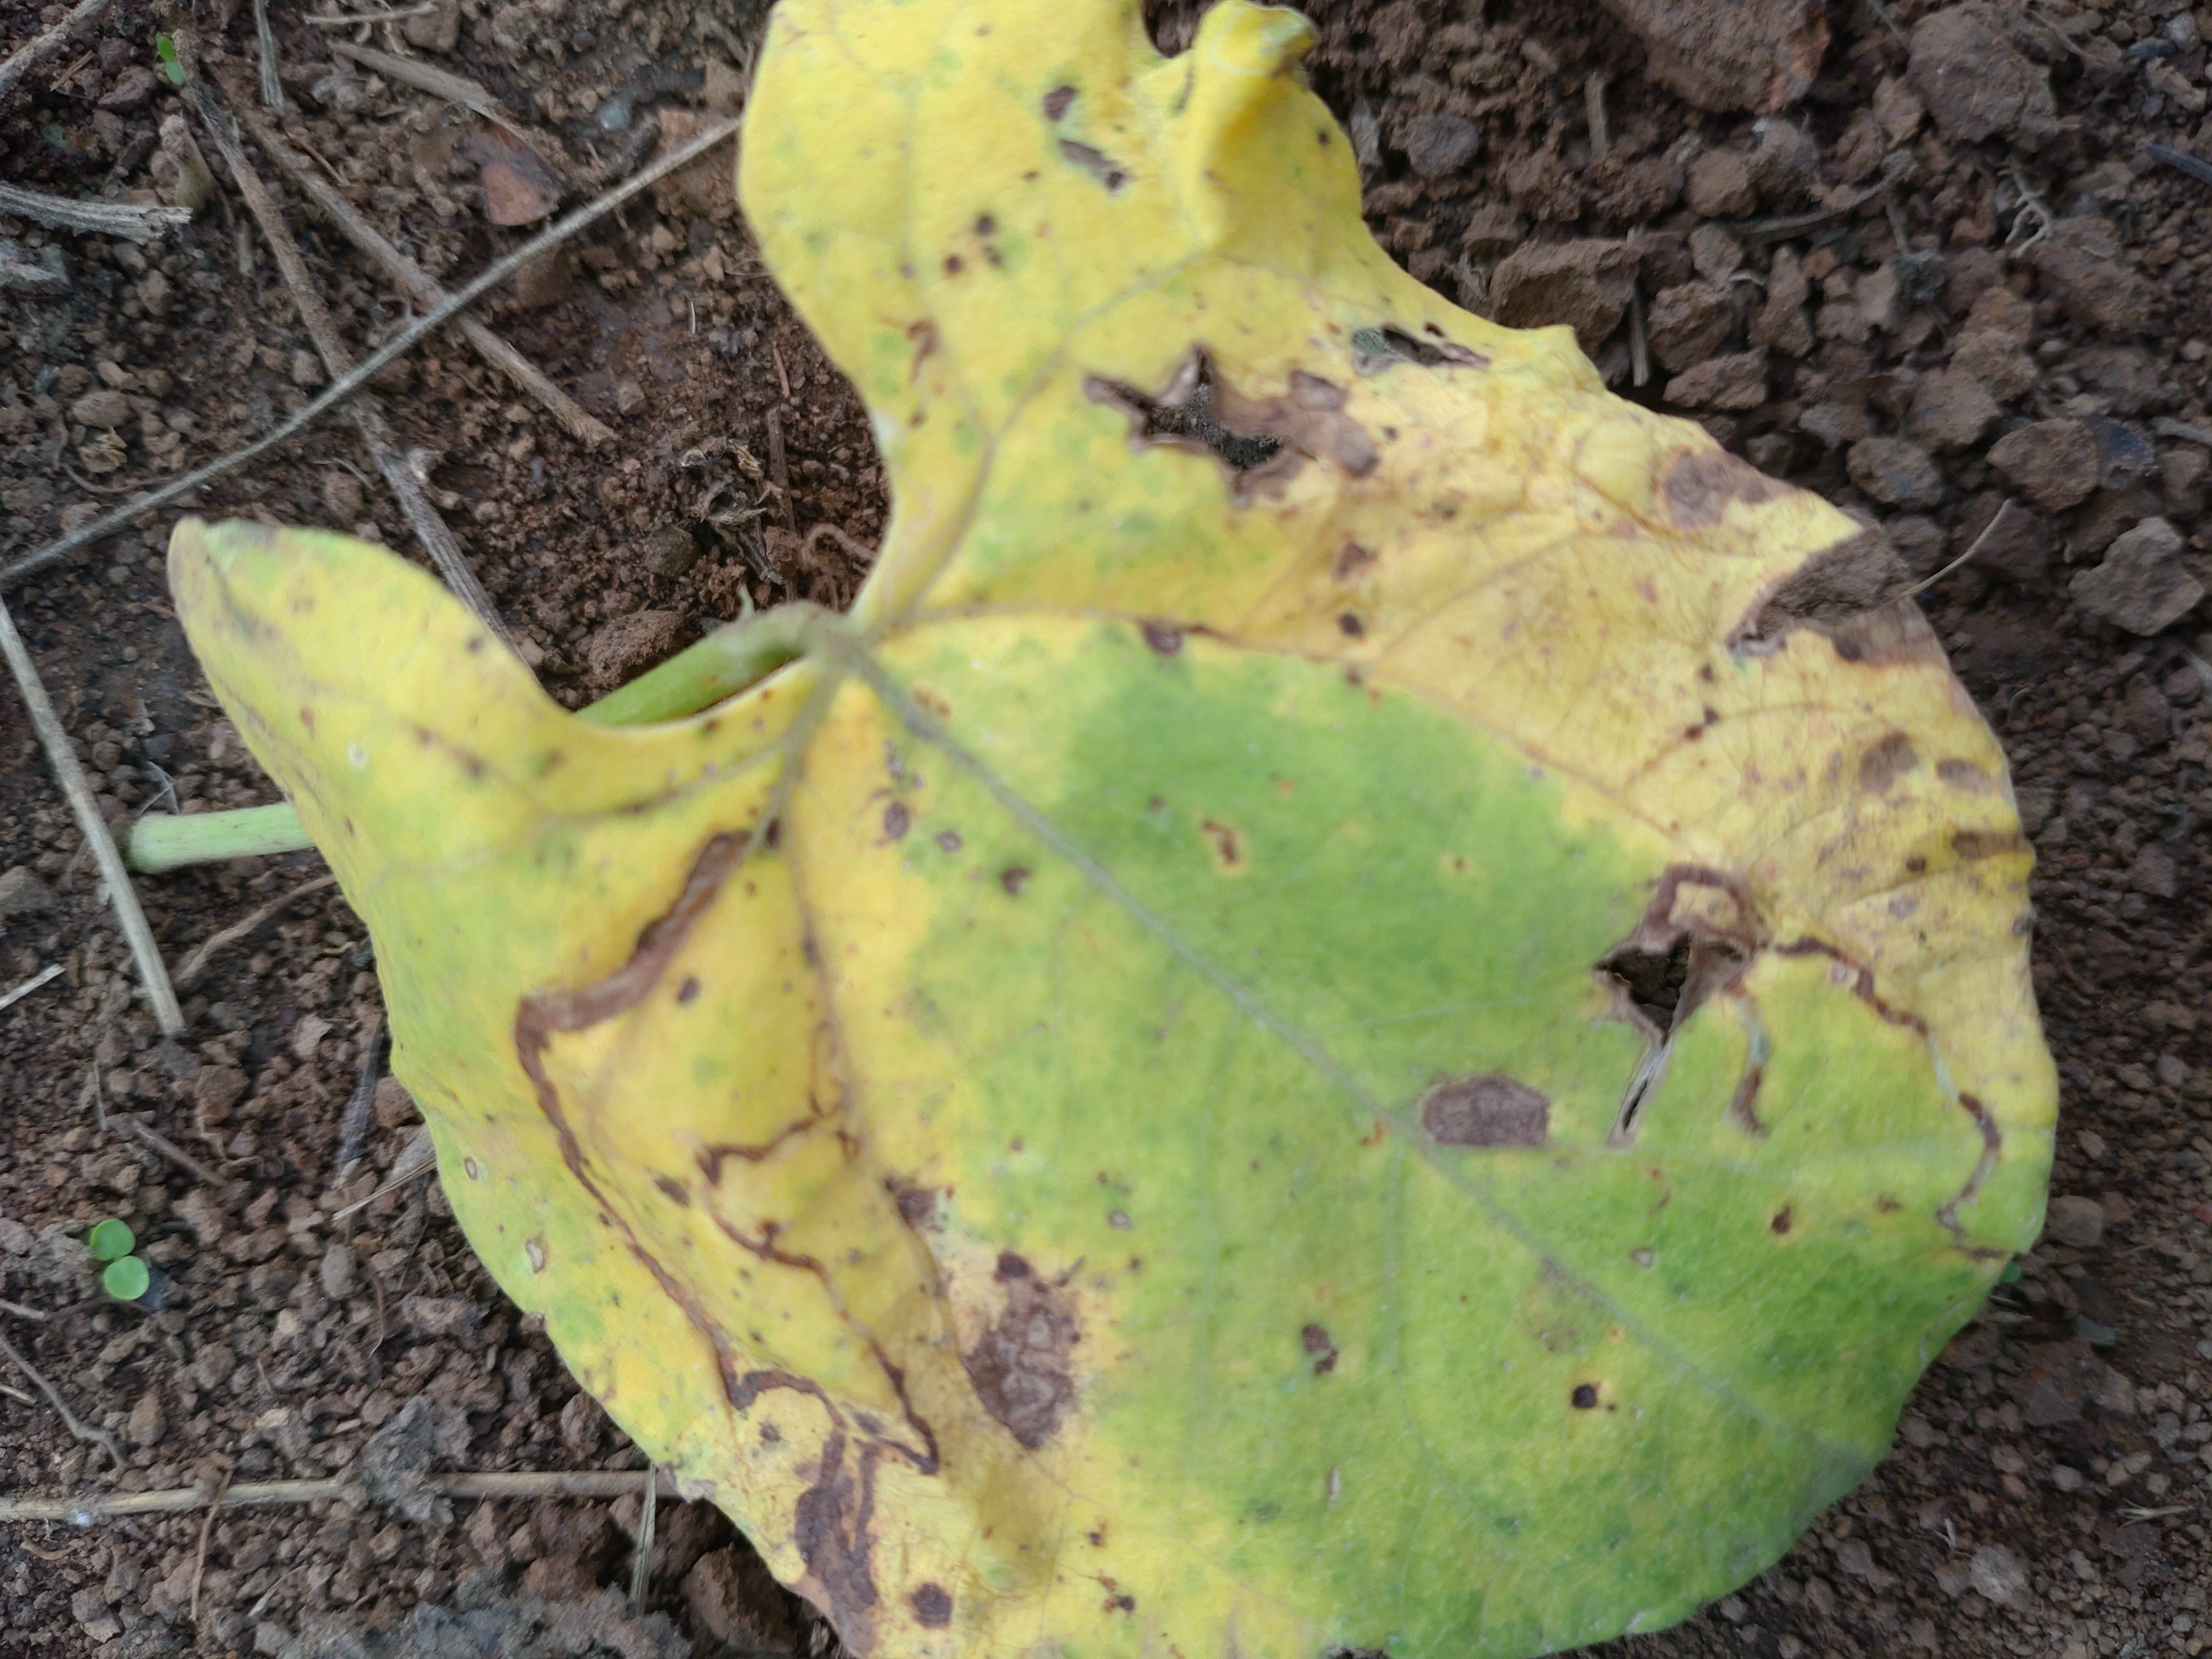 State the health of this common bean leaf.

rust
